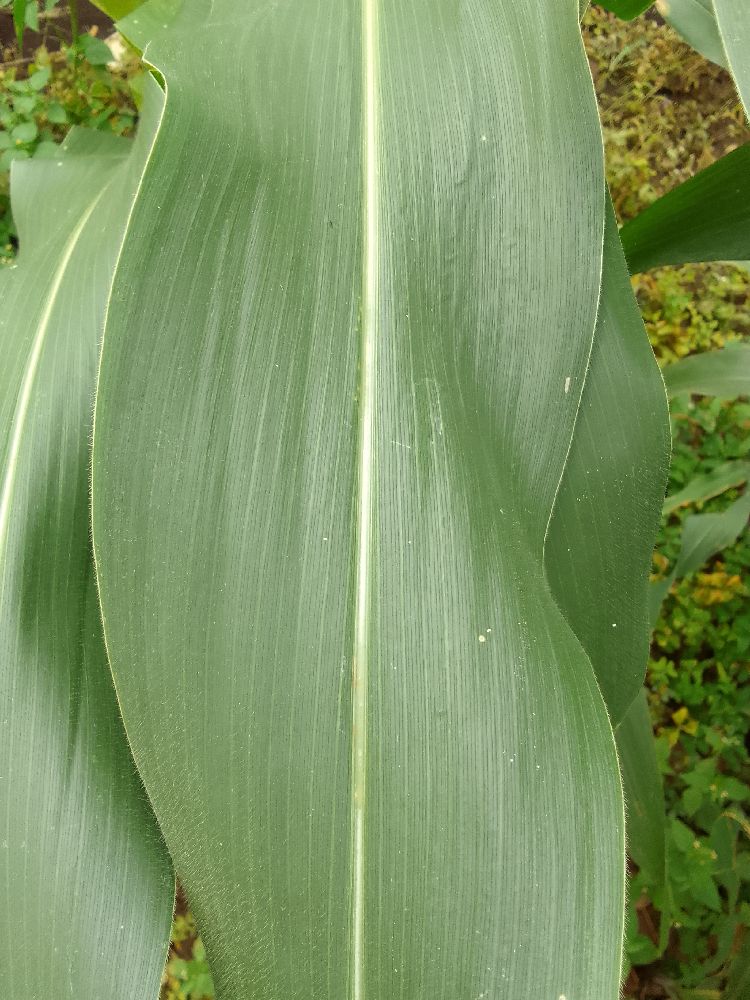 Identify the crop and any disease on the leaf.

maize, healthy
